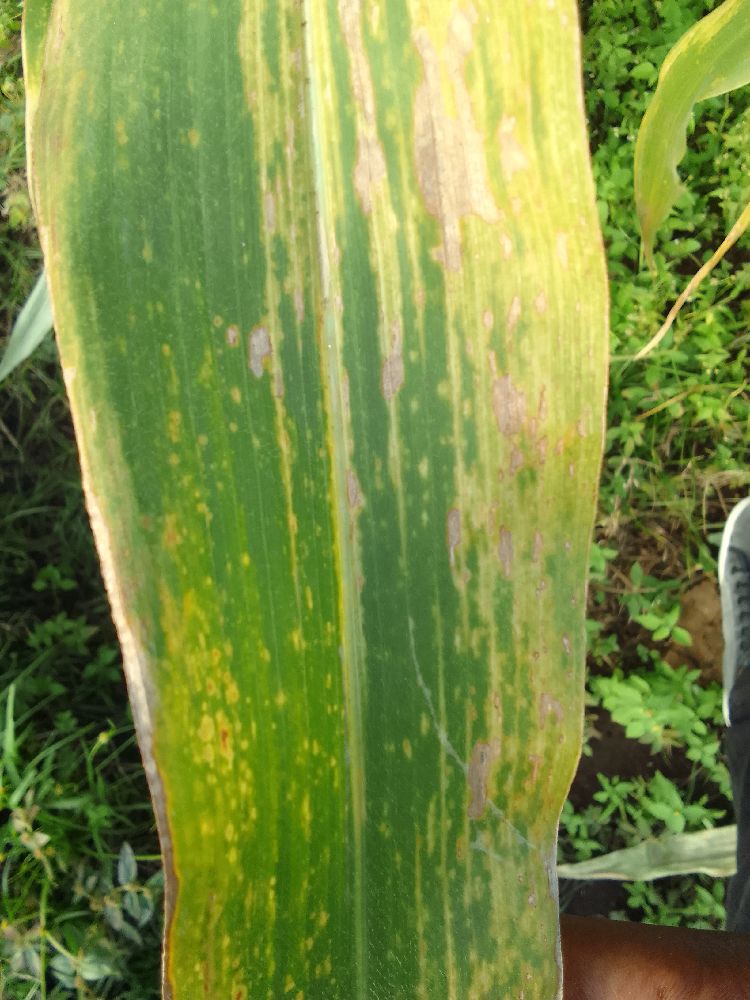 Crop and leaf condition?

maize, maize lethal necrosis
